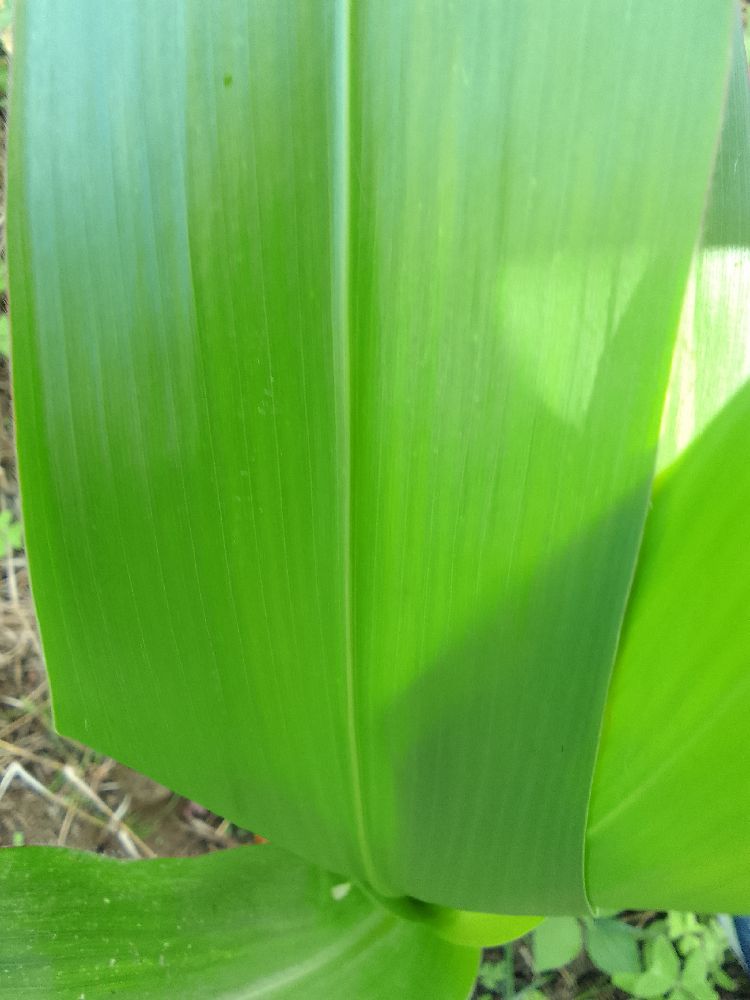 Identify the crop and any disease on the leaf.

maize, healthy
